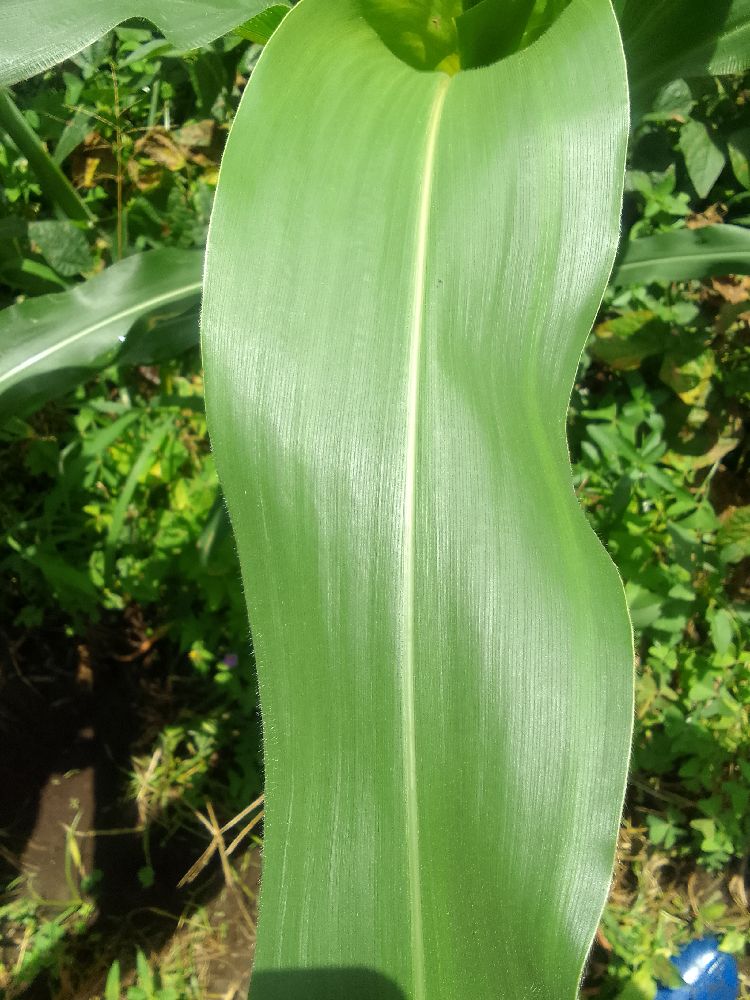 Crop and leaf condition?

maize, healthy
